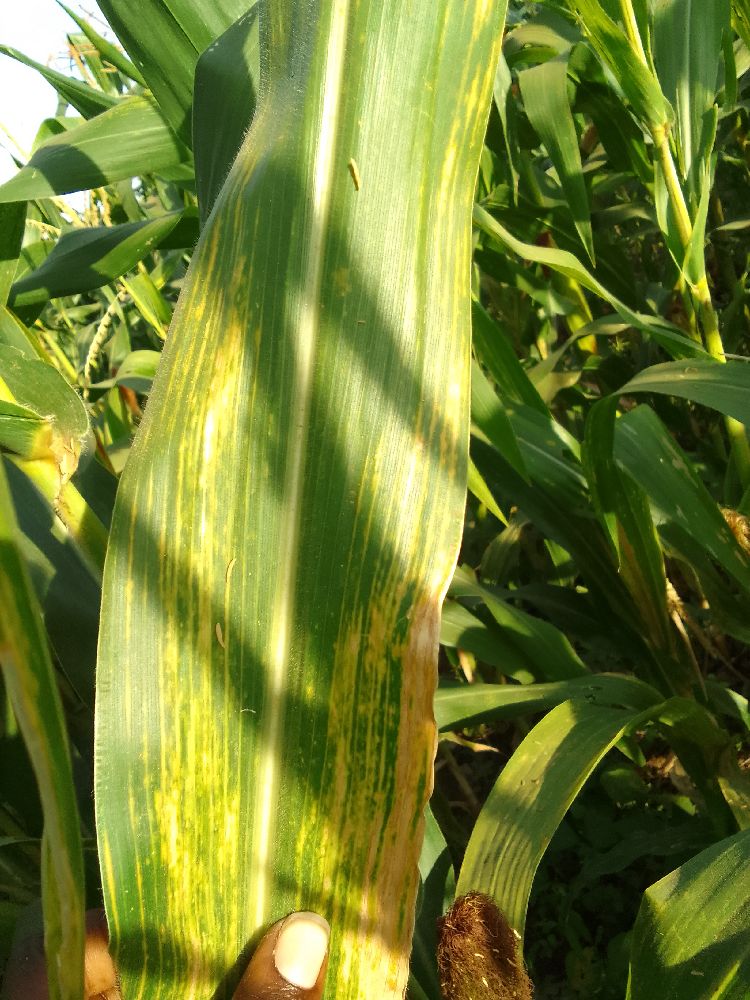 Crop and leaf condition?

maize, maize lethal necrosis
